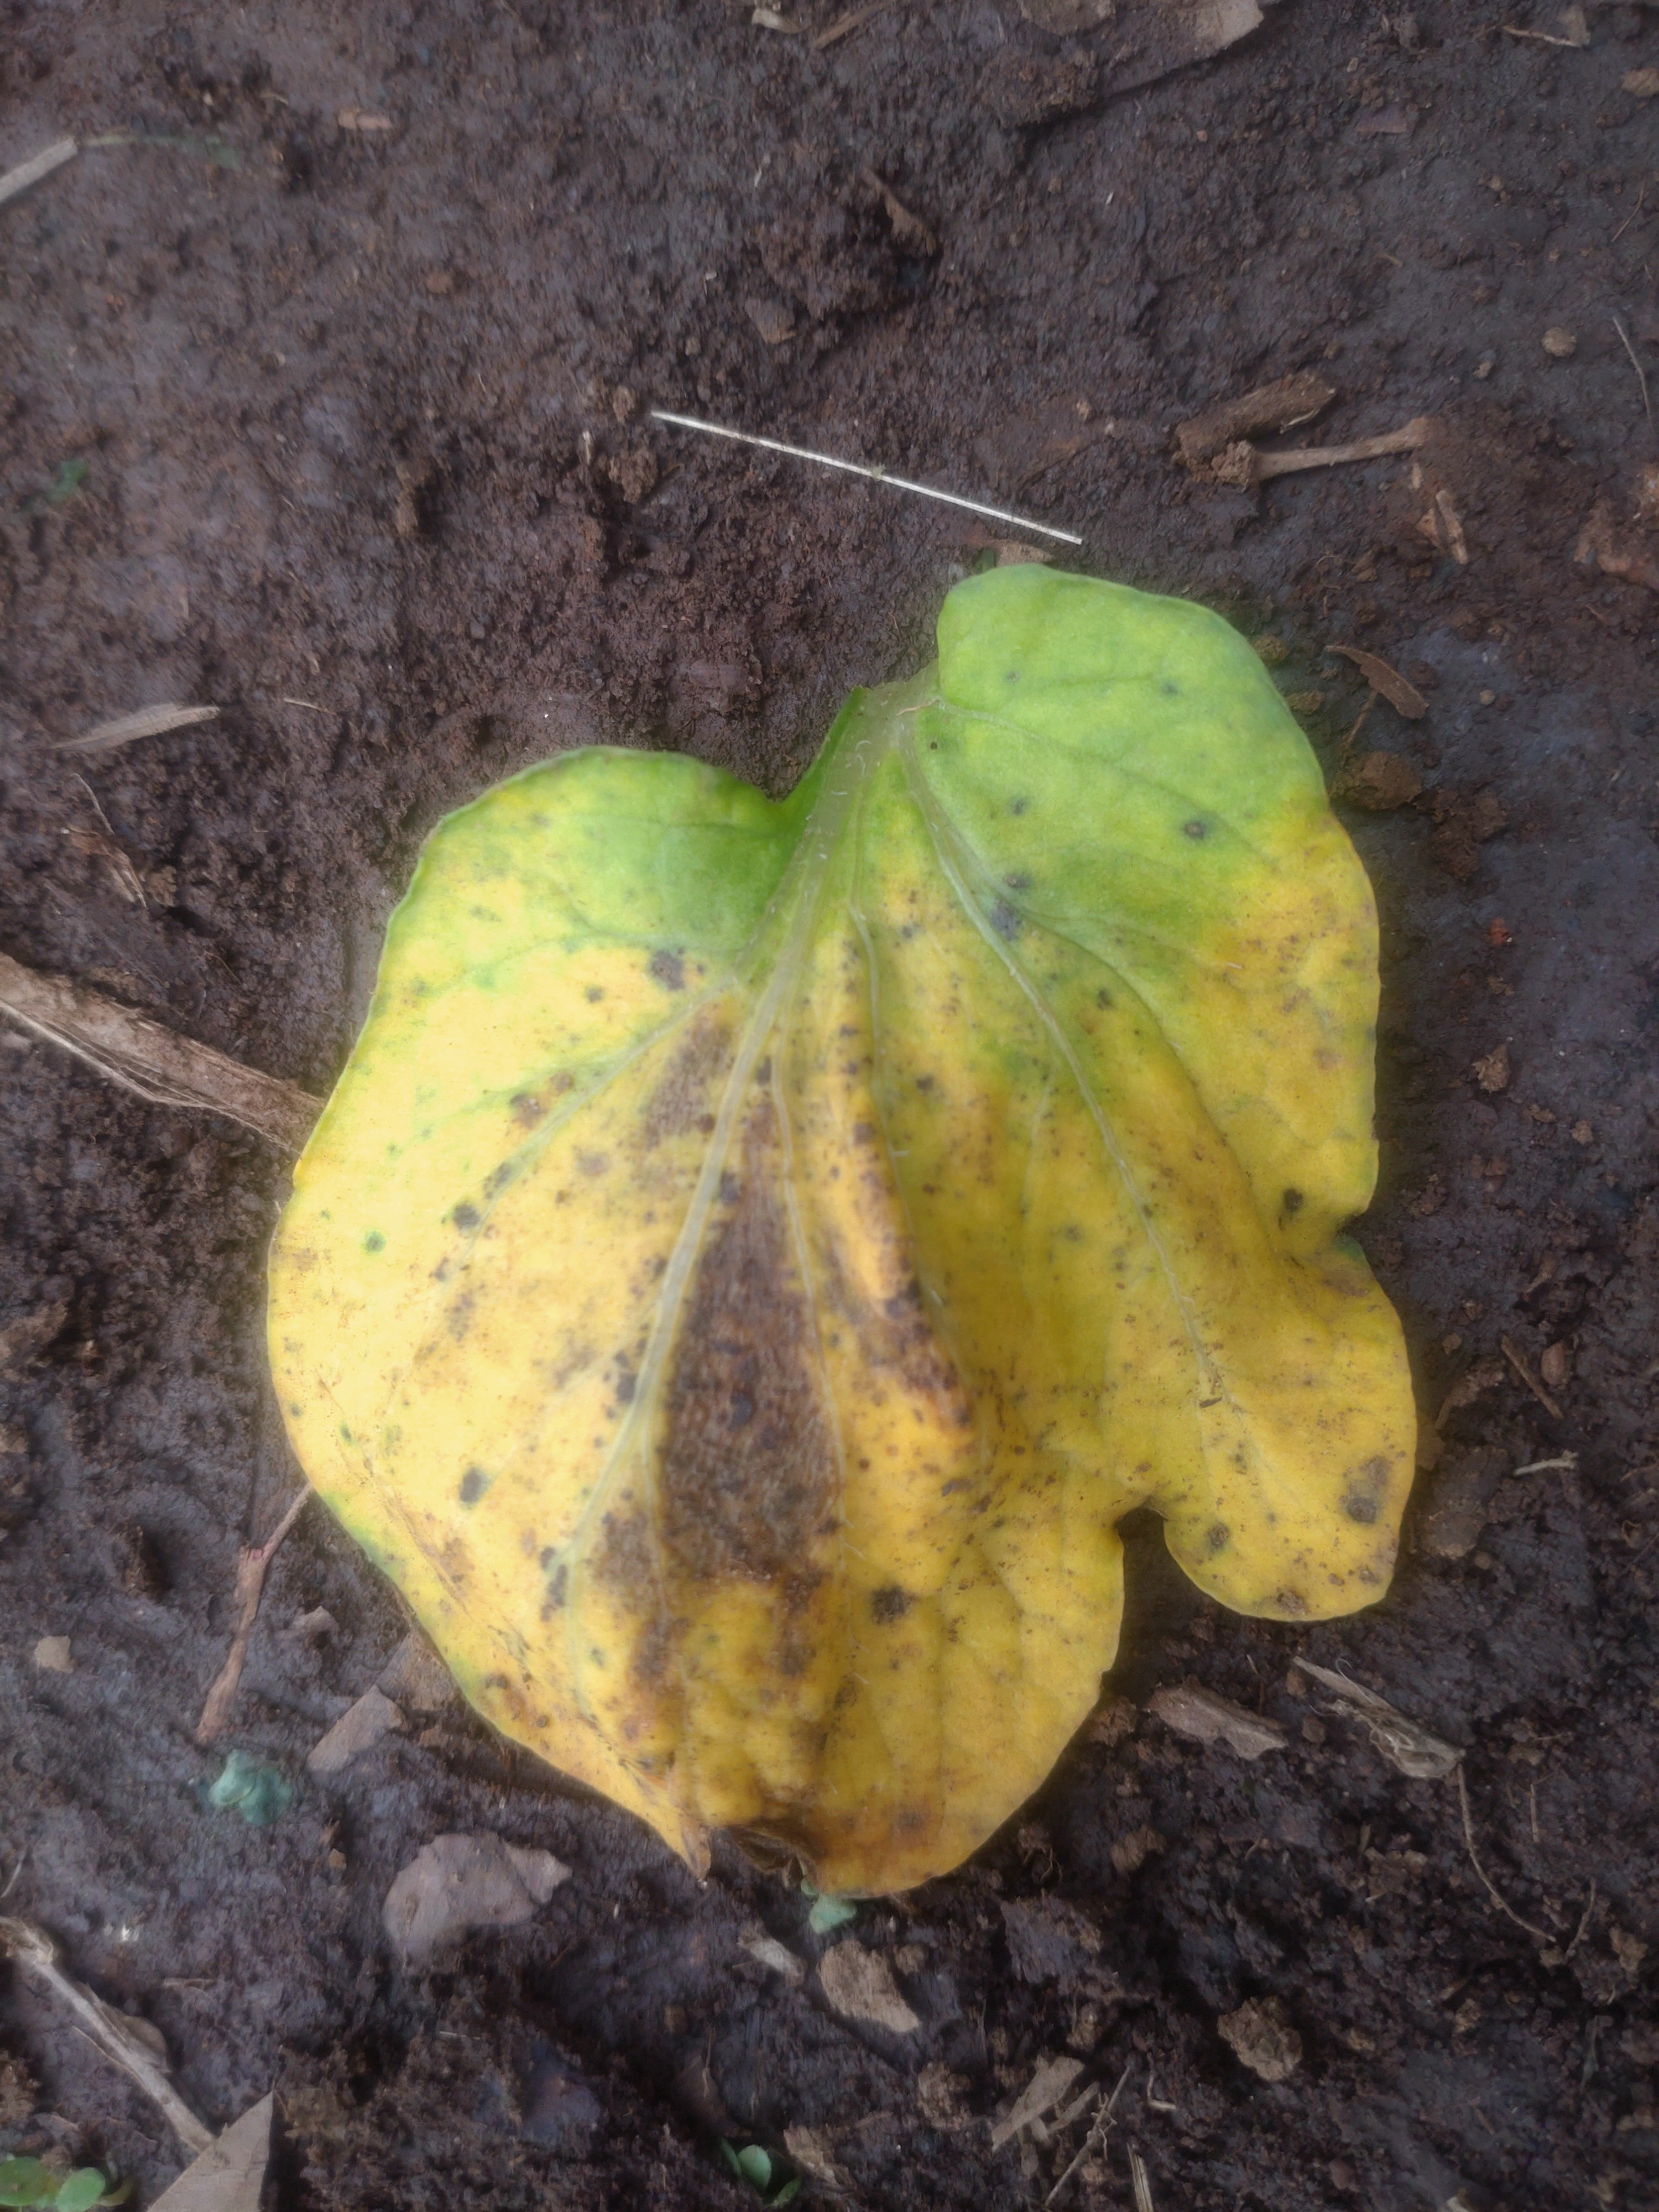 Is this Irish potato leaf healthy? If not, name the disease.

late blight
